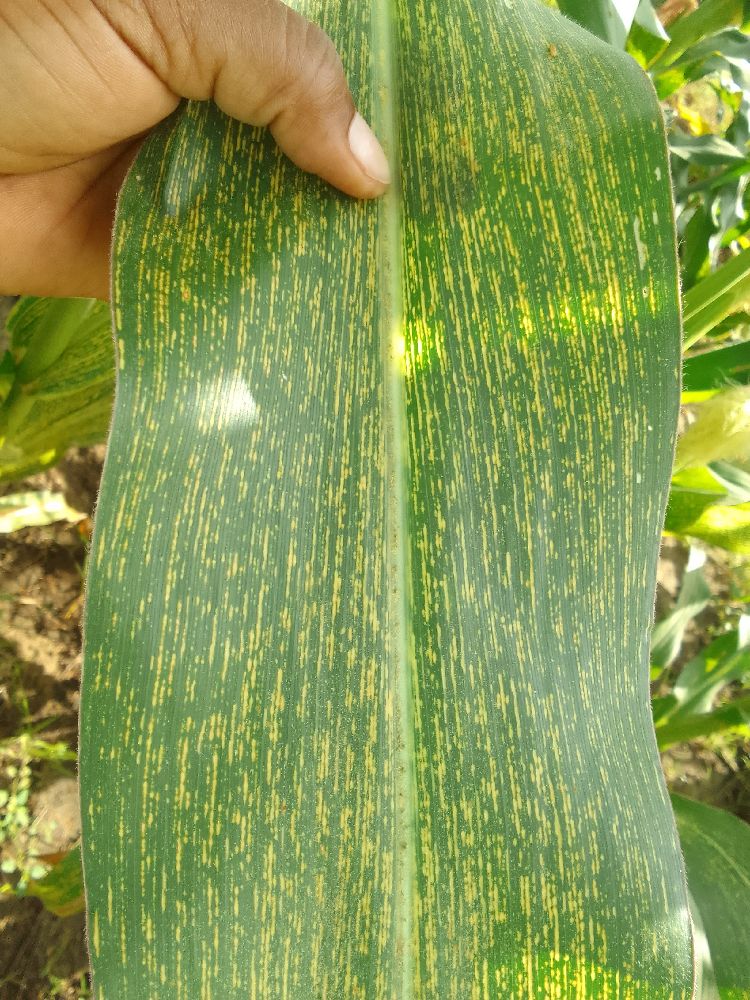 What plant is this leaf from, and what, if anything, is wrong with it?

maize, maize streak virus
